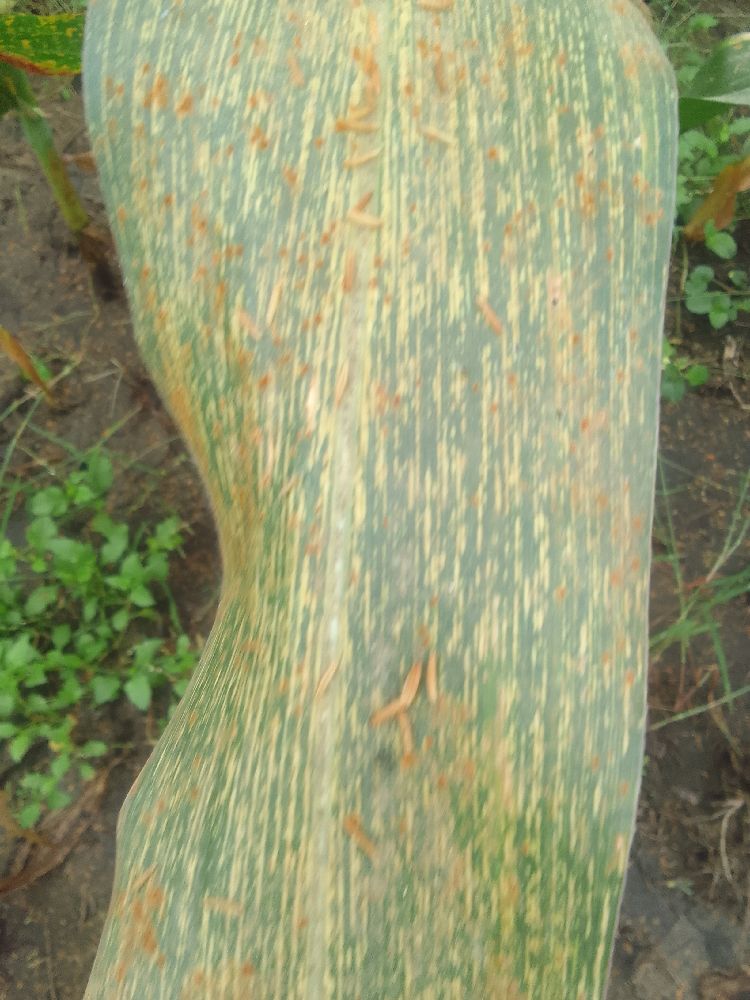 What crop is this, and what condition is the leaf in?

maize, maize streak virus
